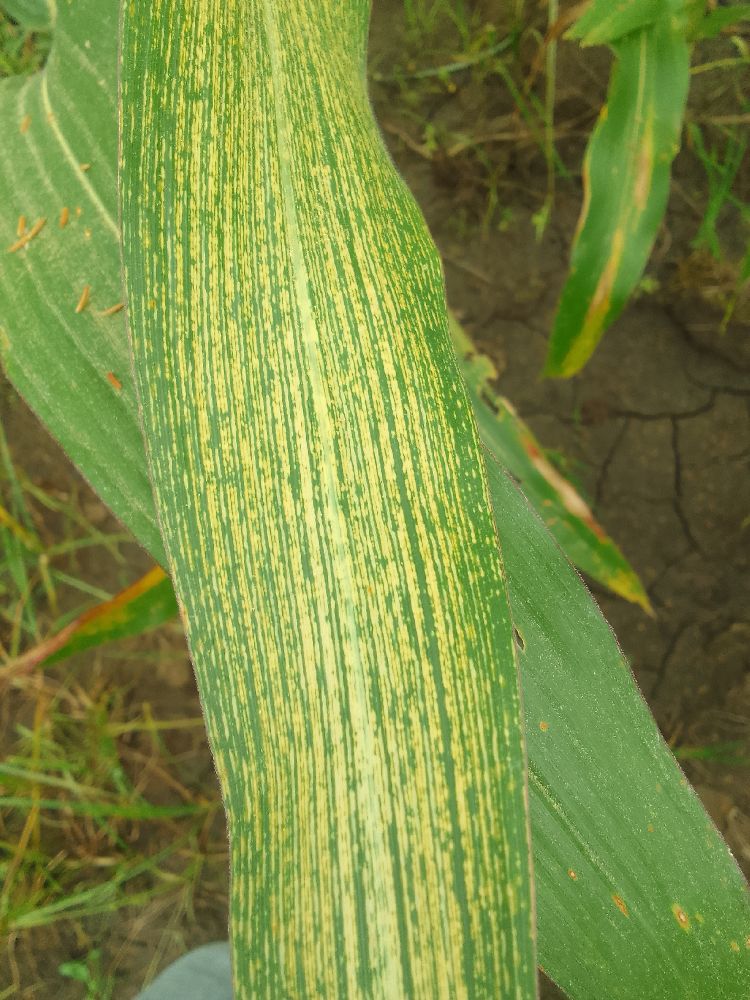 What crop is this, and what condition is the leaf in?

maize, maize streak virus
